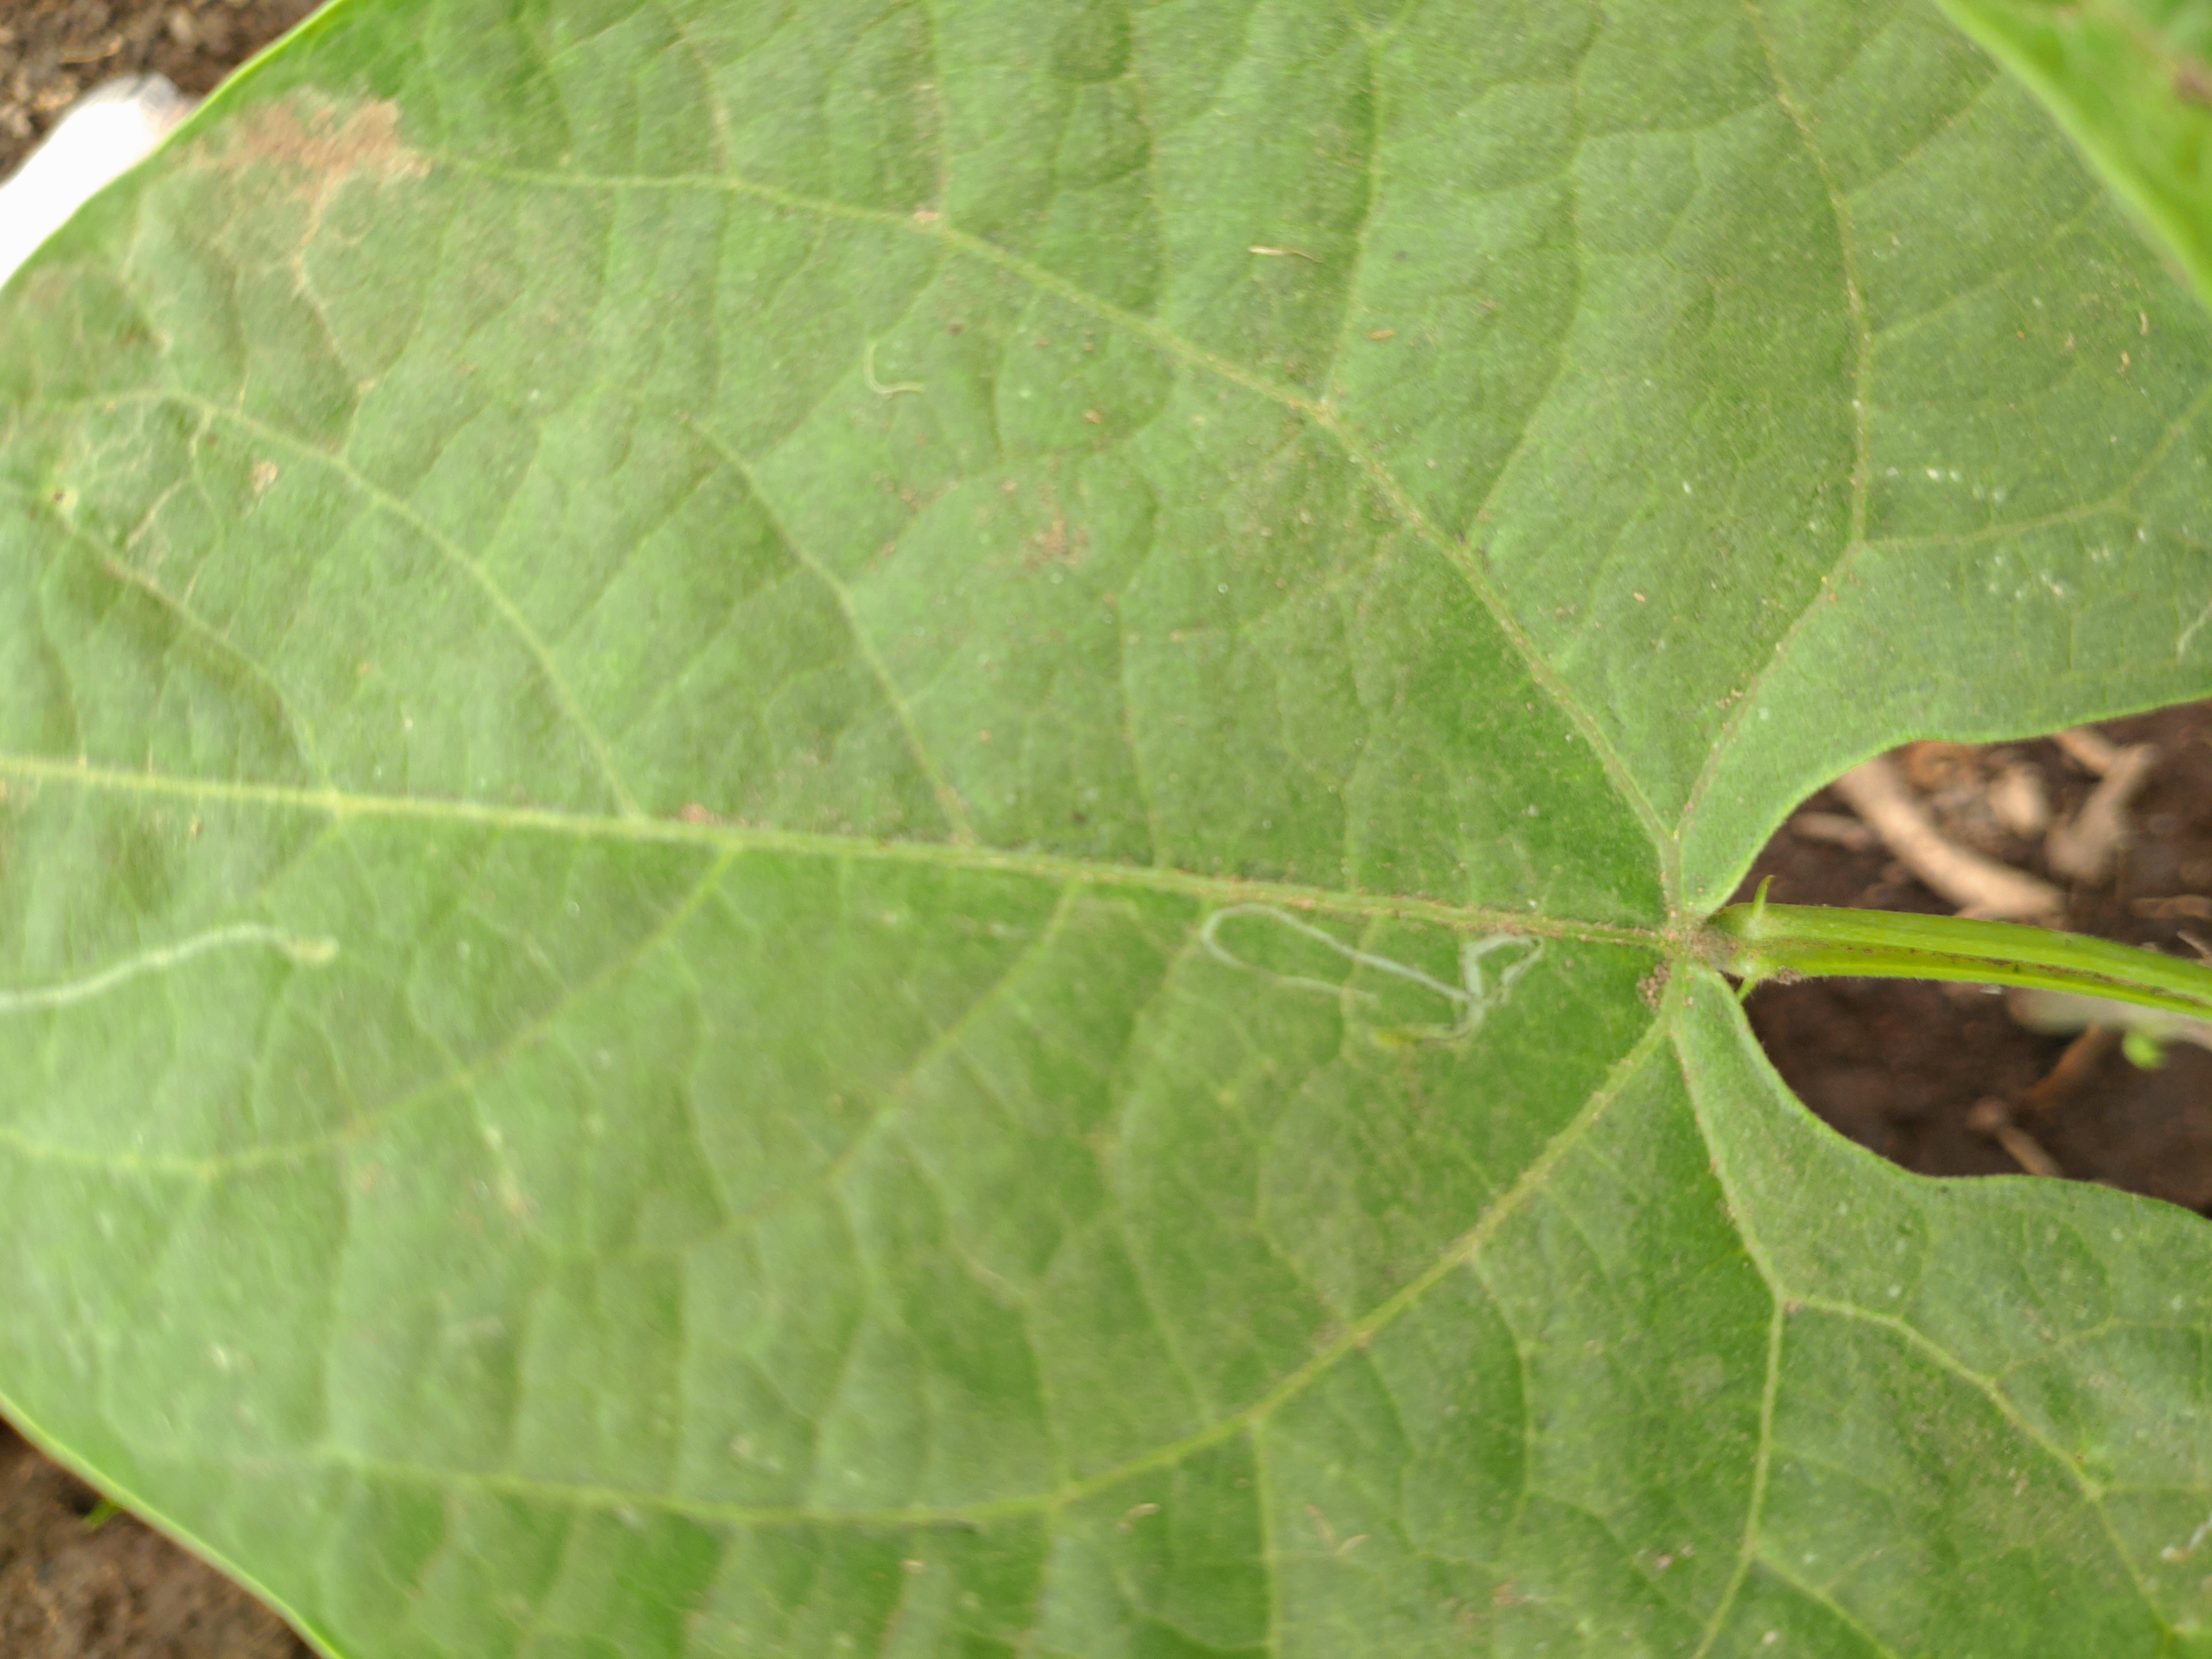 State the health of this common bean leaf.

healthy
